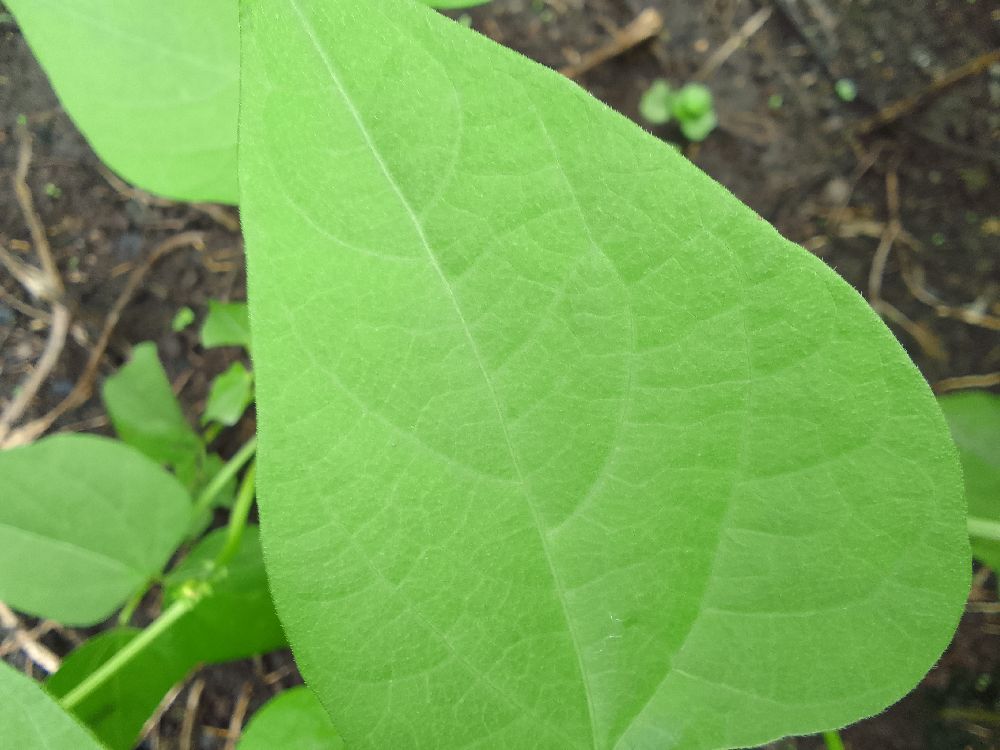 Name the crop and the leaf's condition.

common bean, healthy
